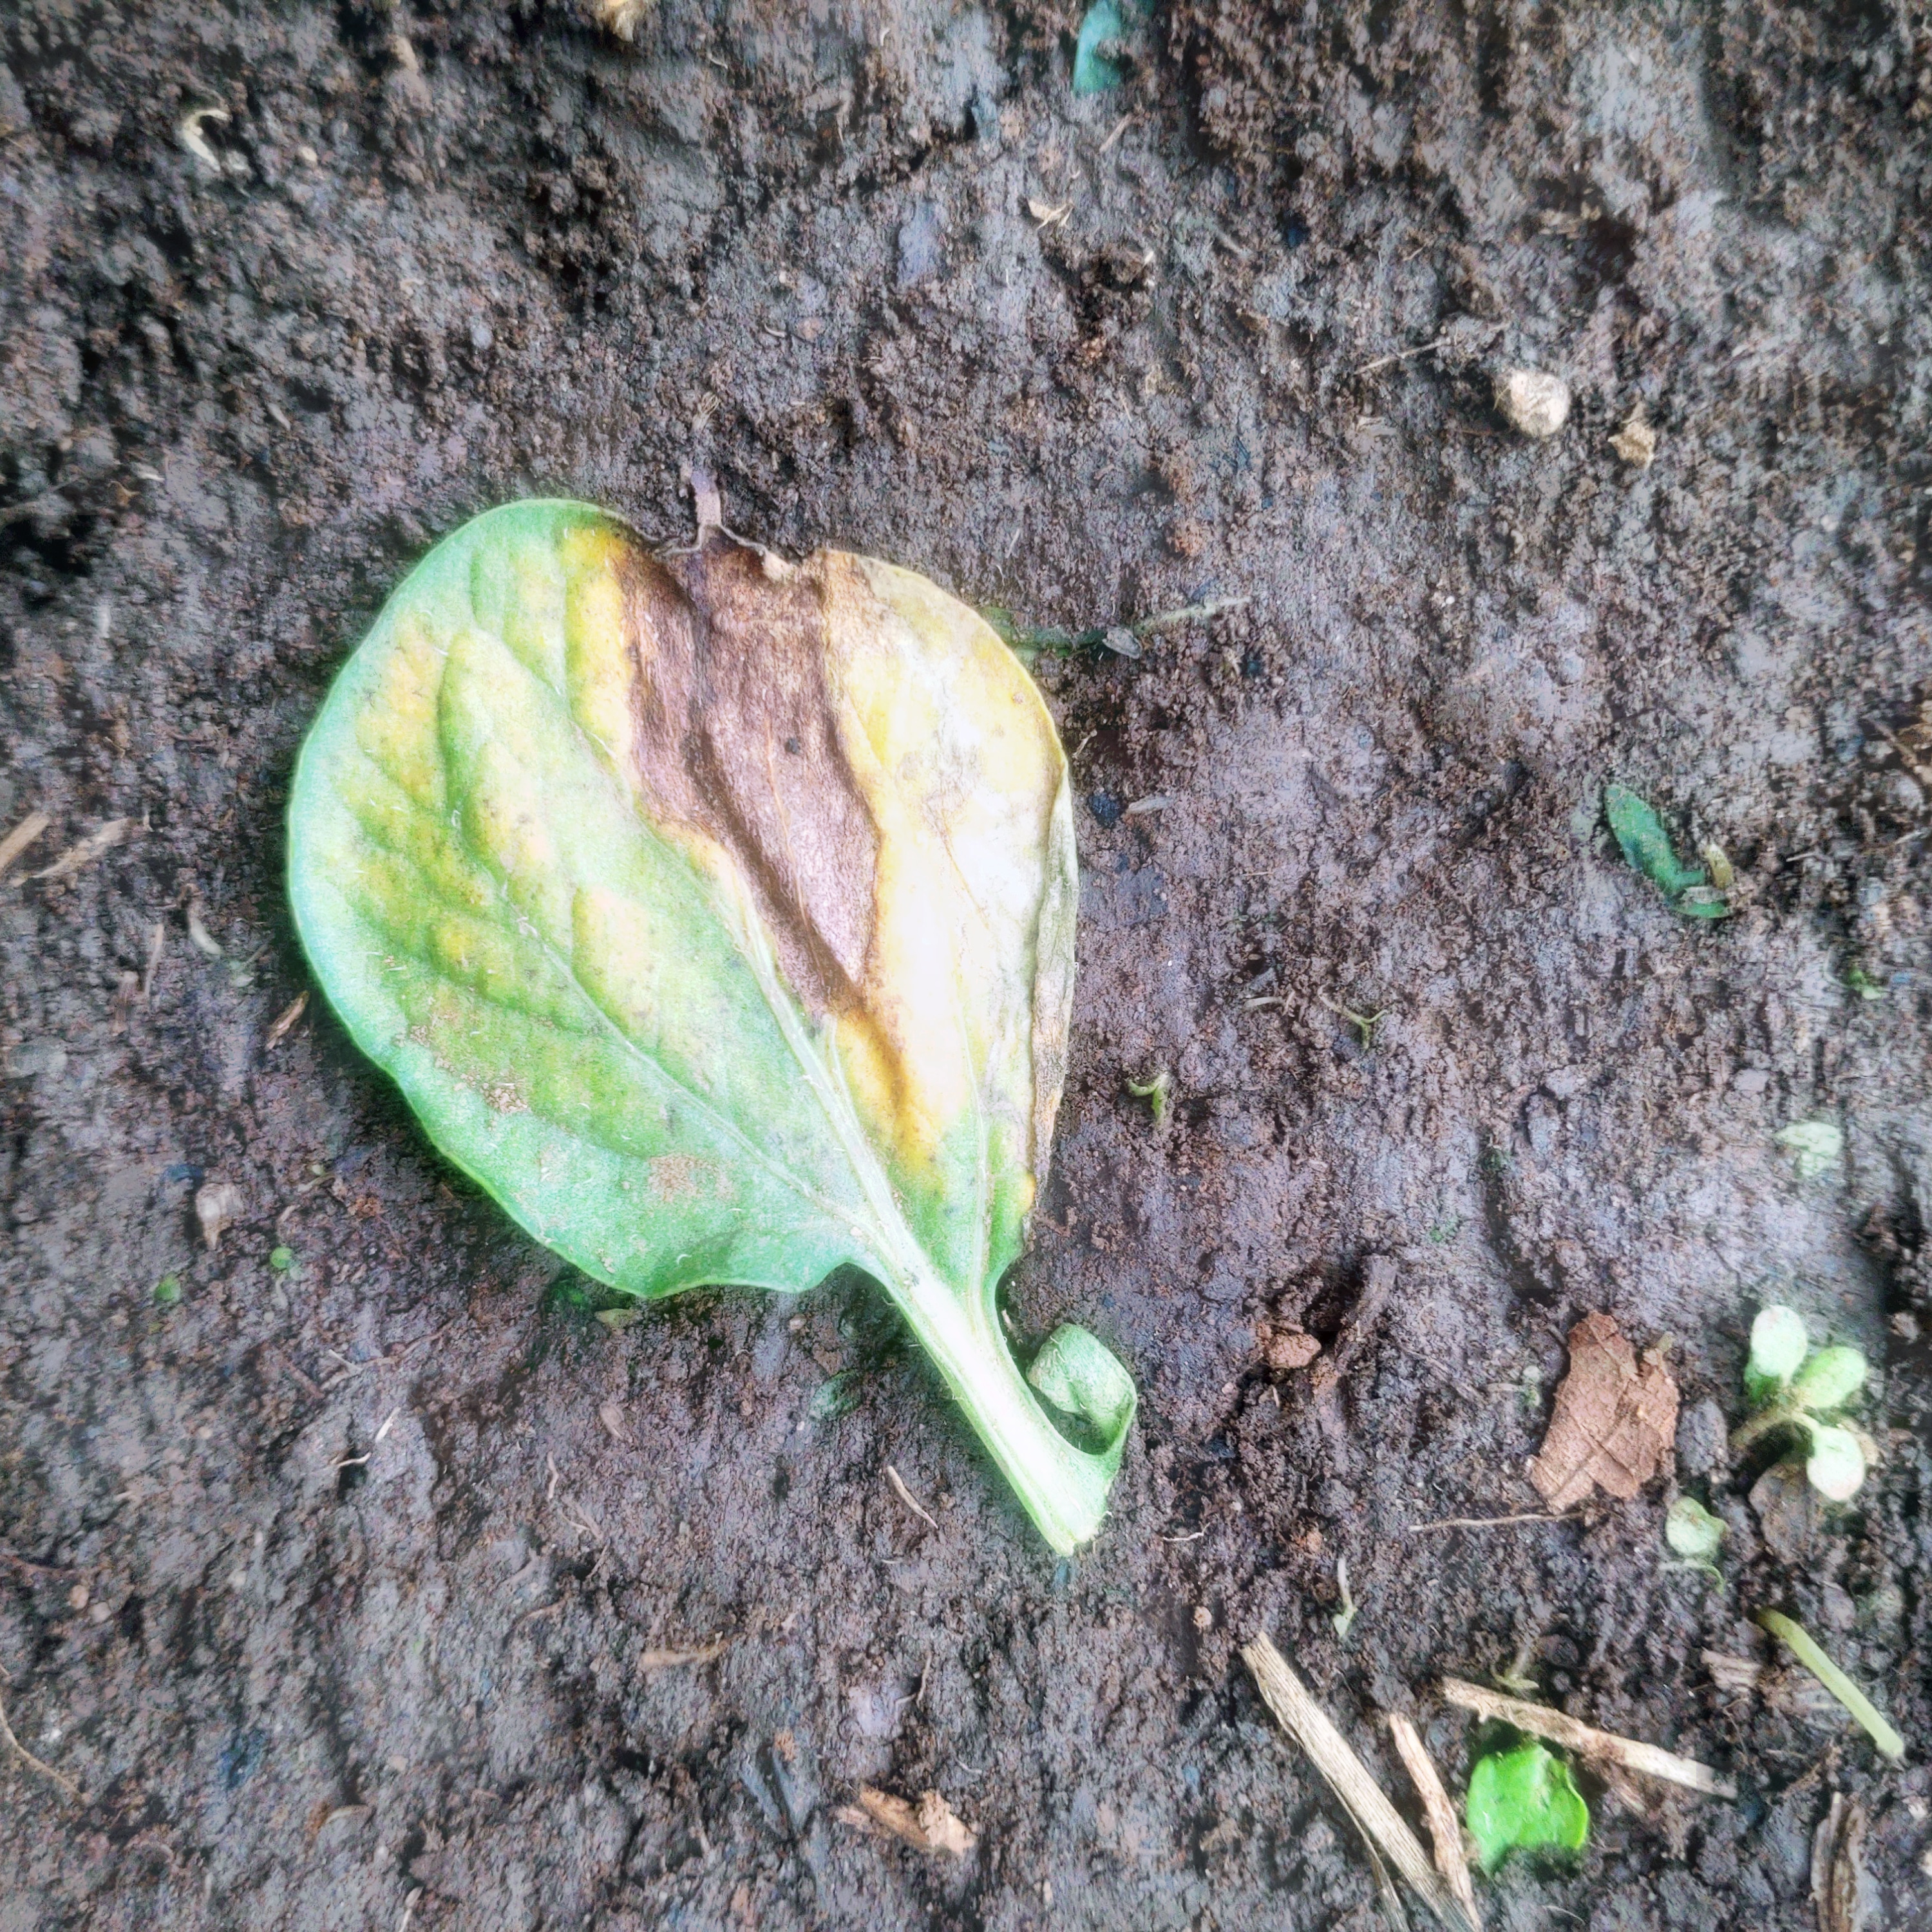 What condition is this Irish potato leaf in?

late blight
